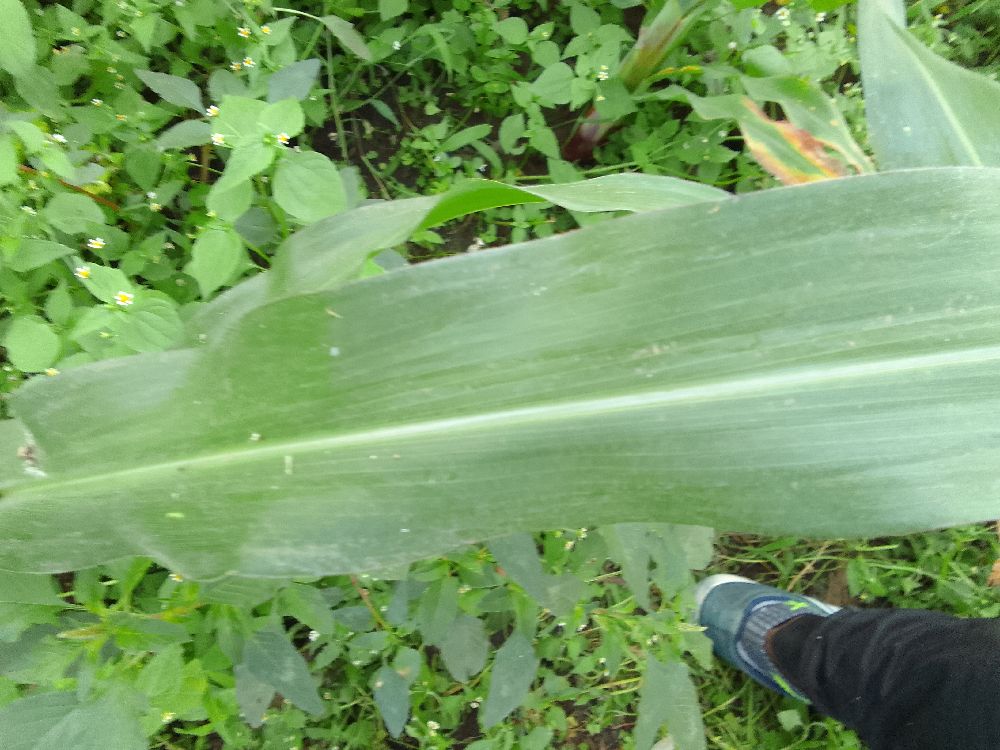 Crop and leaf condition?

maize, healthy
